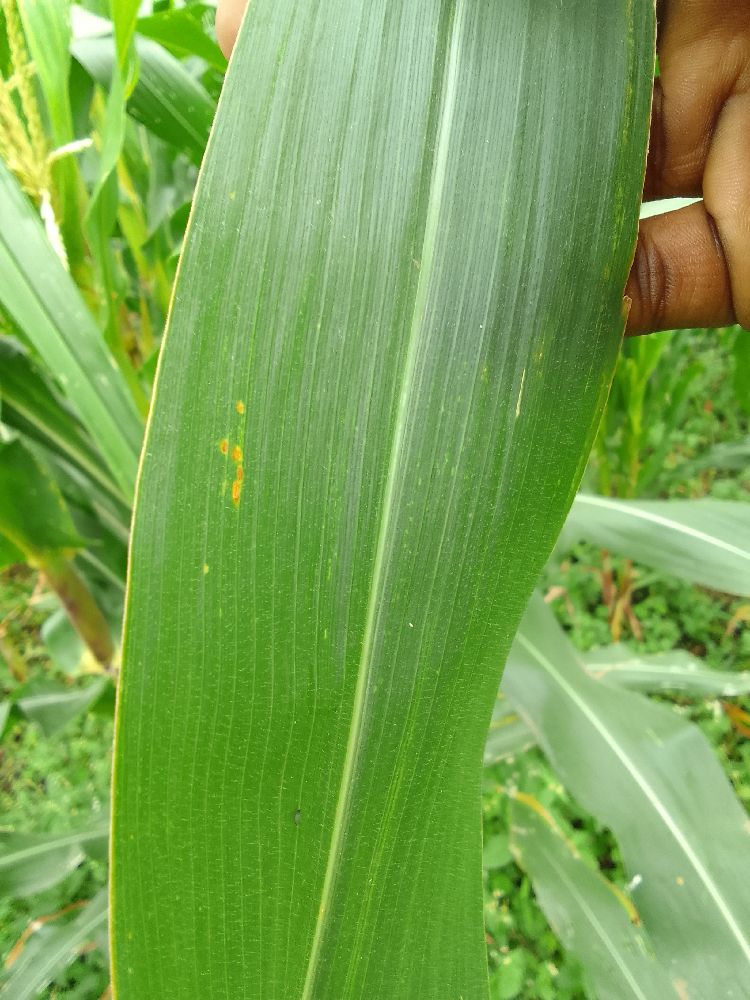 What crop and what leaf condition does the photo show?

maize, healthy
